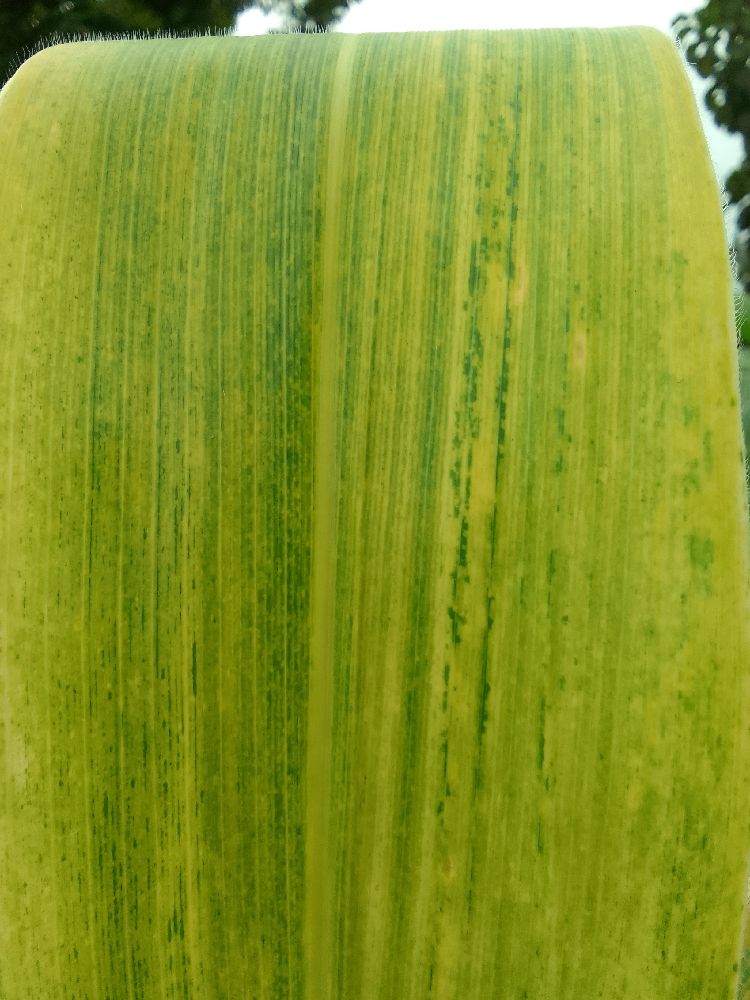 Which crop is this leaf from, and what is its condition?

maize, maize lethal necrosis
